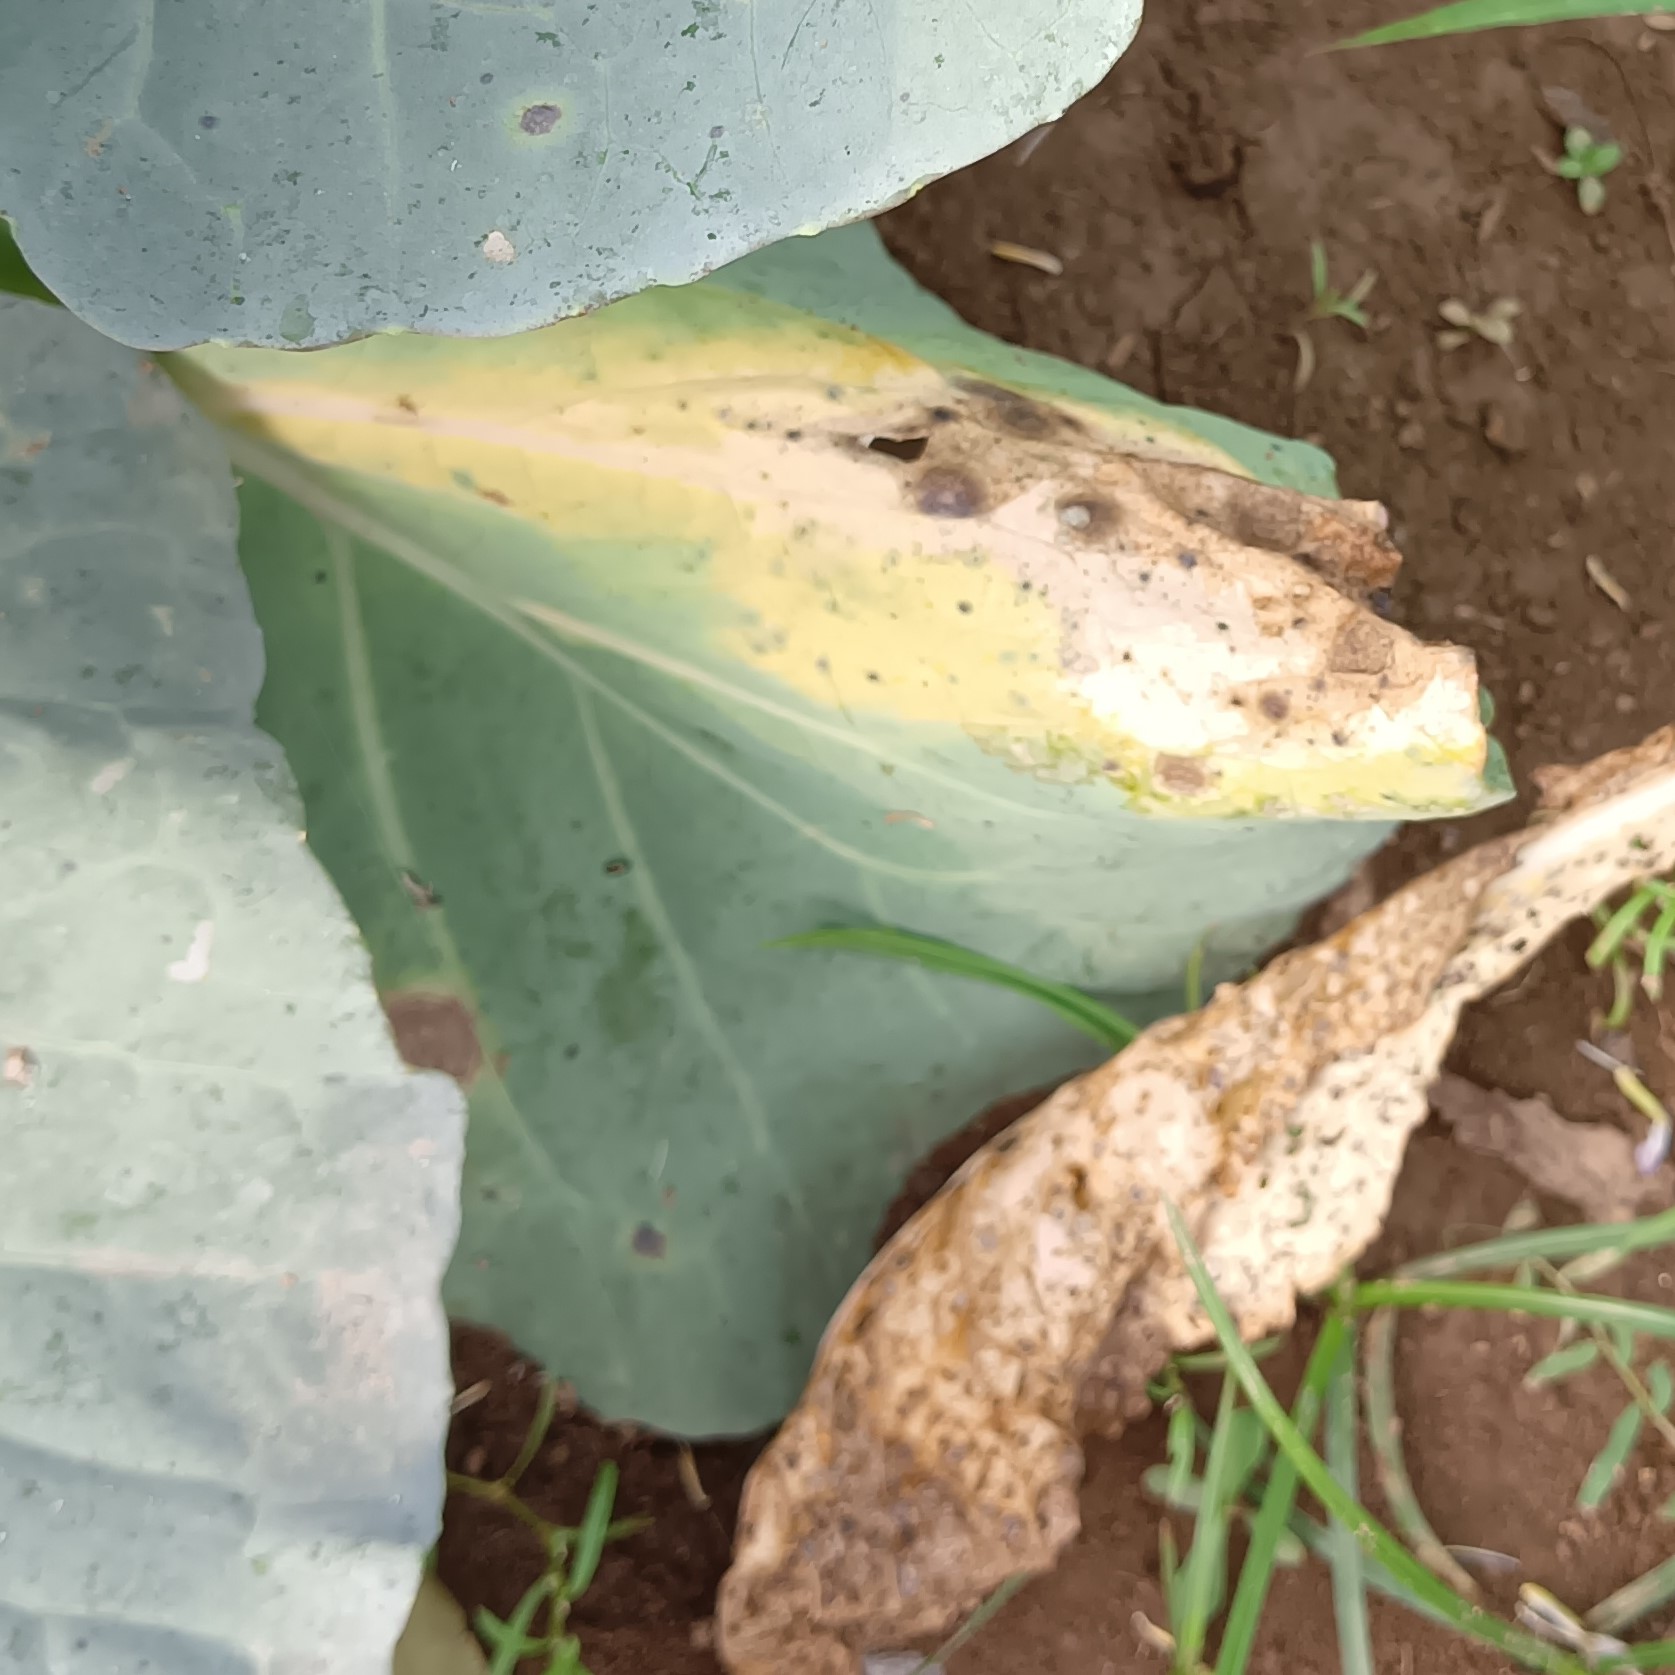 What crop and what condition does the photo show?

cabbage, alternaria
